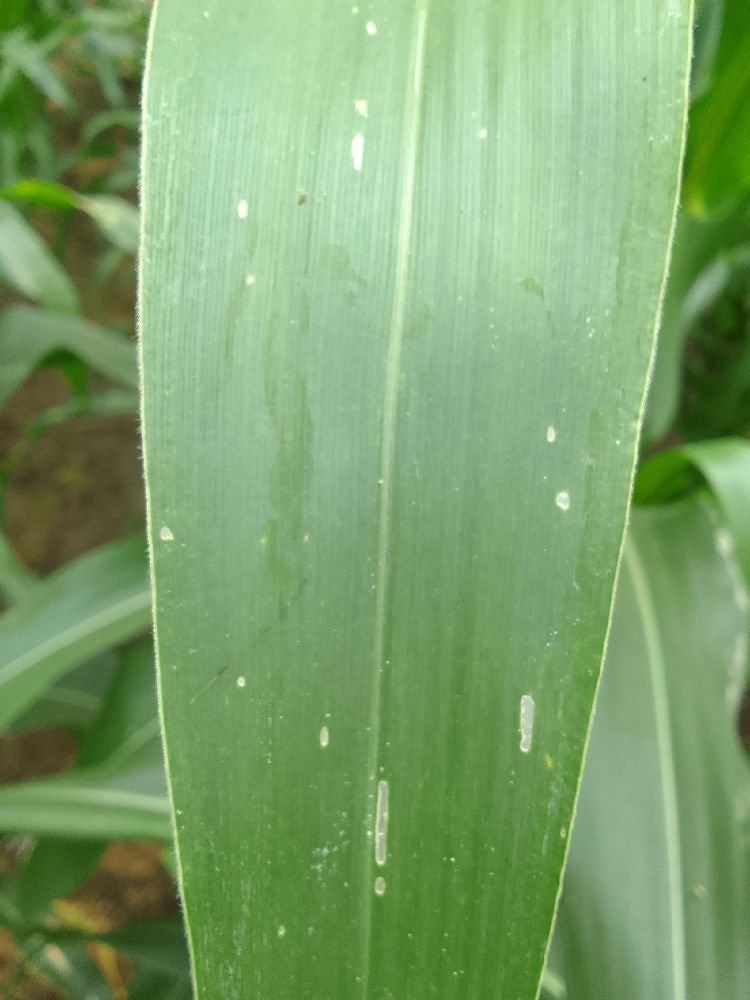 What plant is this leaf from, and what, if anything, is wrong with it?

maize, healthy
